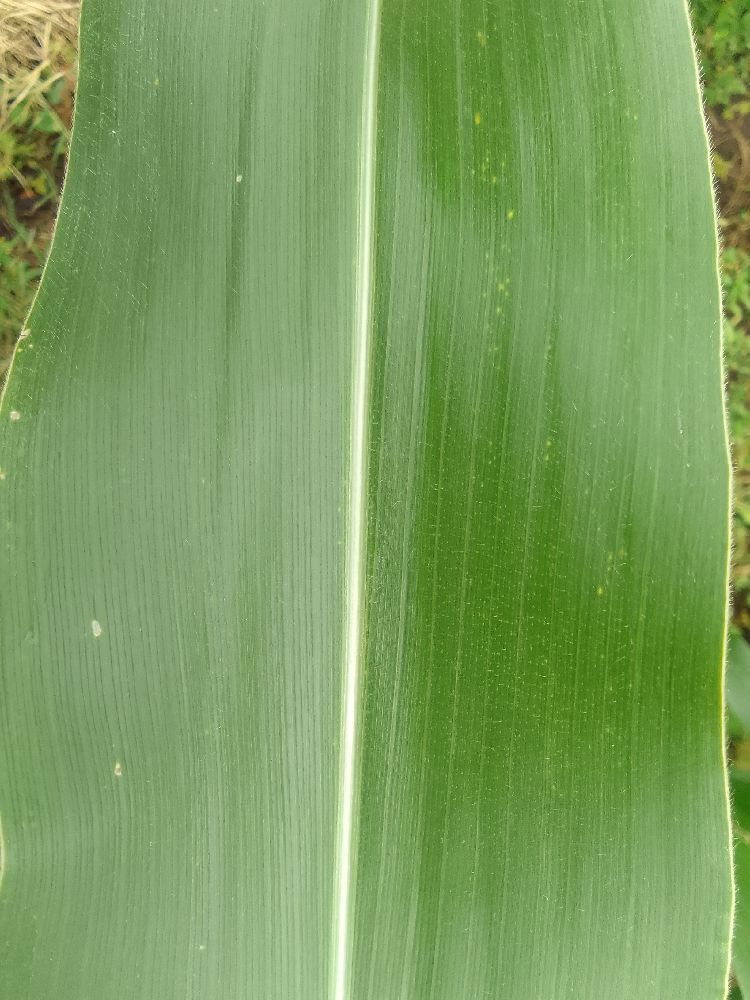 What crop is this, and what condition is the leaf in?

maize, healthy
